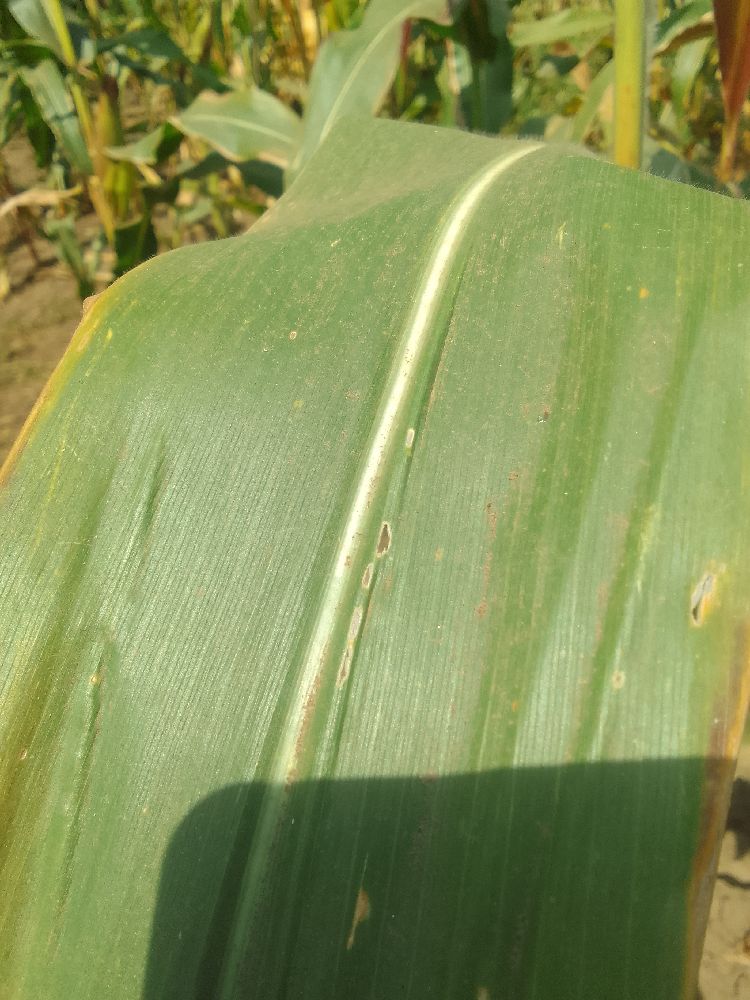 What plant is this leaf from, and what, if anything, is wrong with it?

maize, healthy
